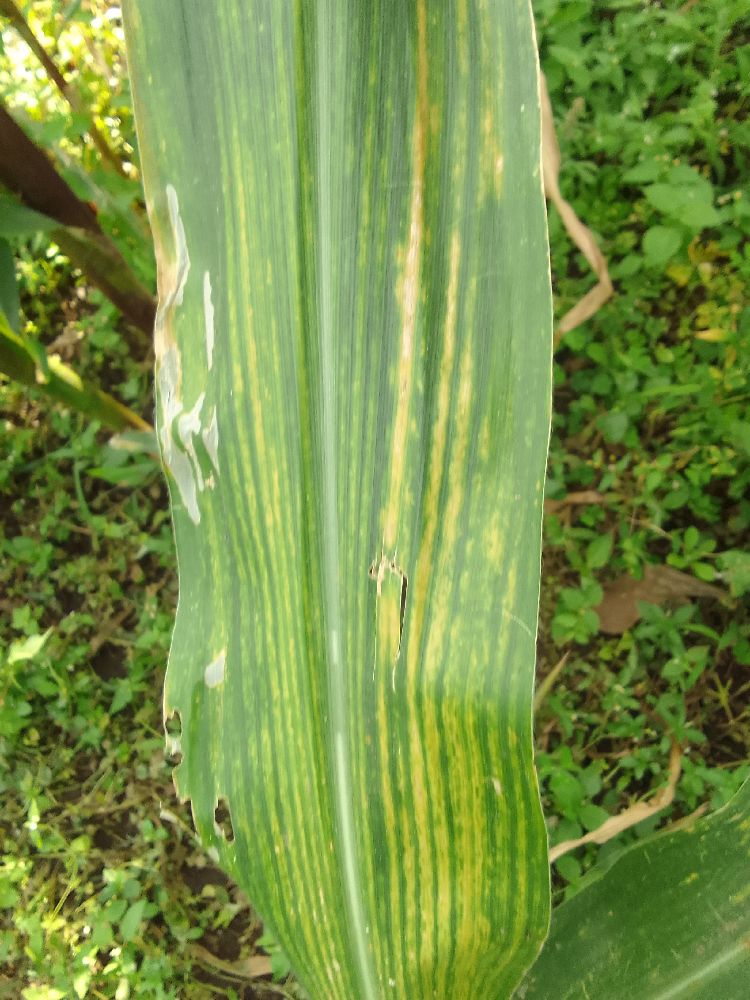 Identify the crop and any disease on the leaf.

maize, maize lethal necrosis
